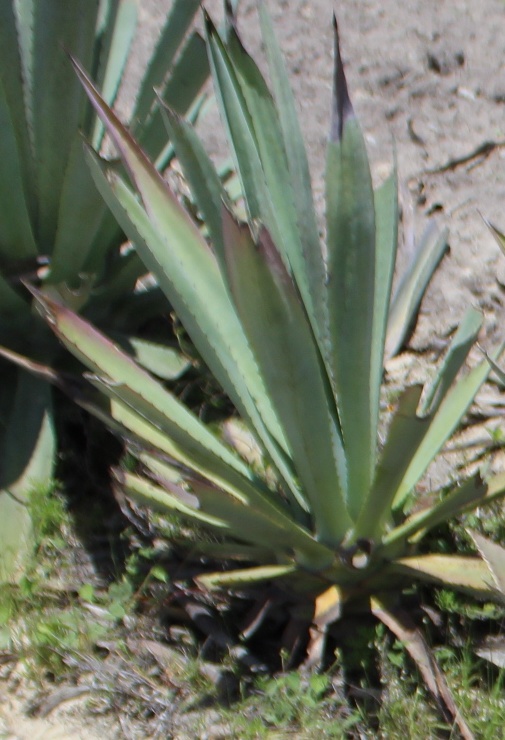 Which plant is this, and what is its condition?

agave, small
